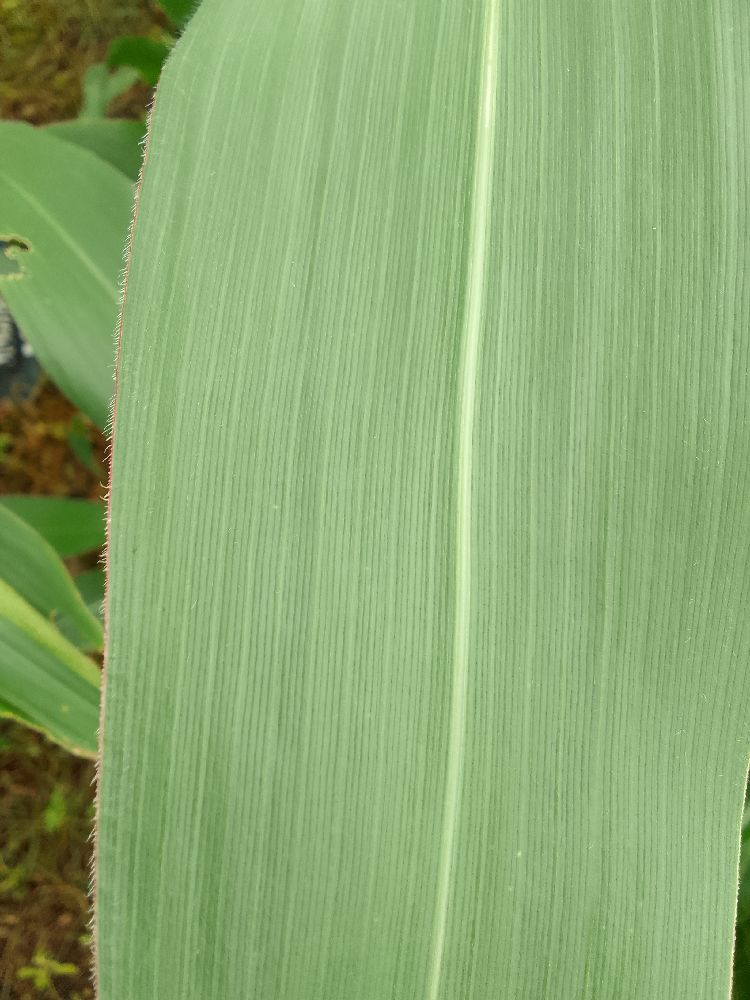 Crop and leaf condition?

maize, healthy
